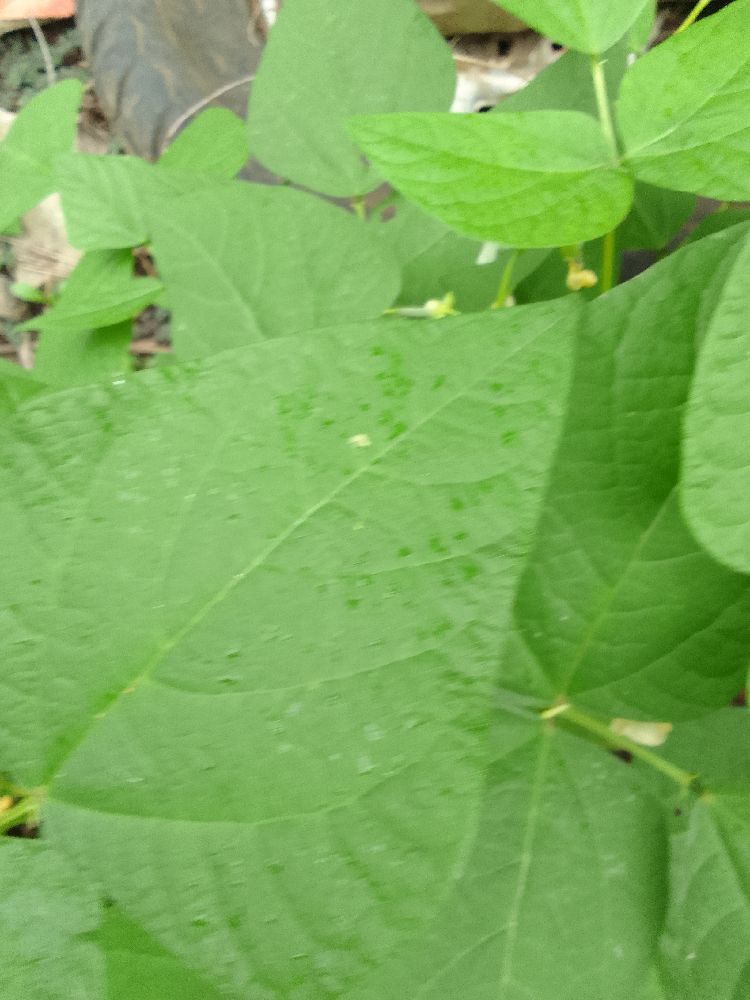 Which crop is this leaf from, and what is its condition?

common bean, healthy
